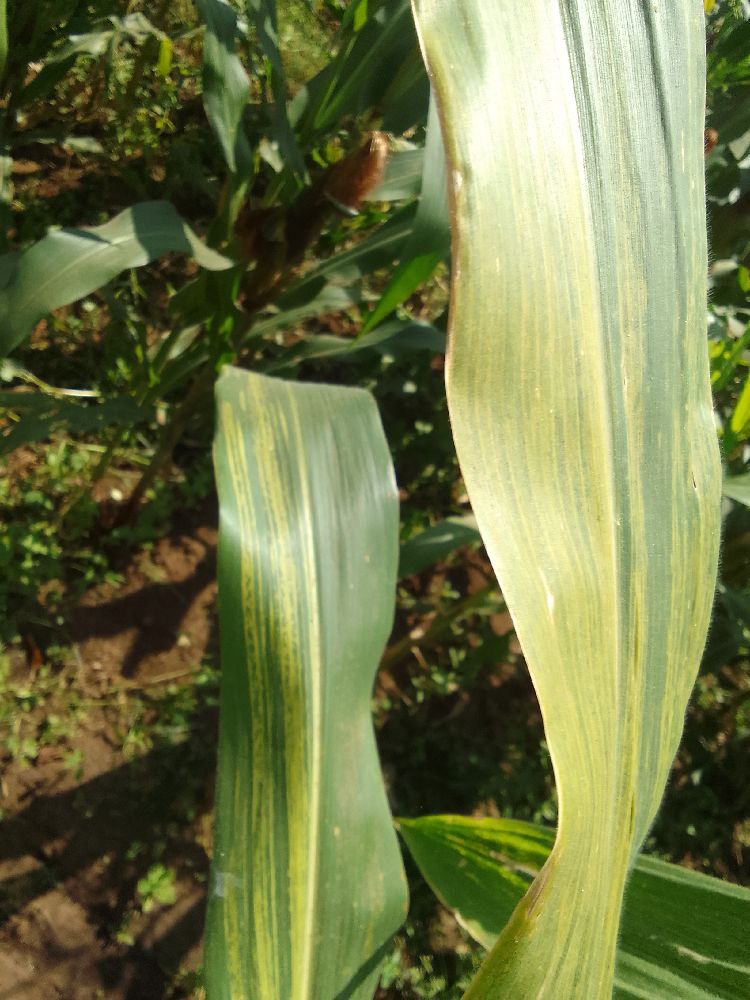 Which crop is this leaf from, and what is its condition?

maize, maize lethal necrosis
